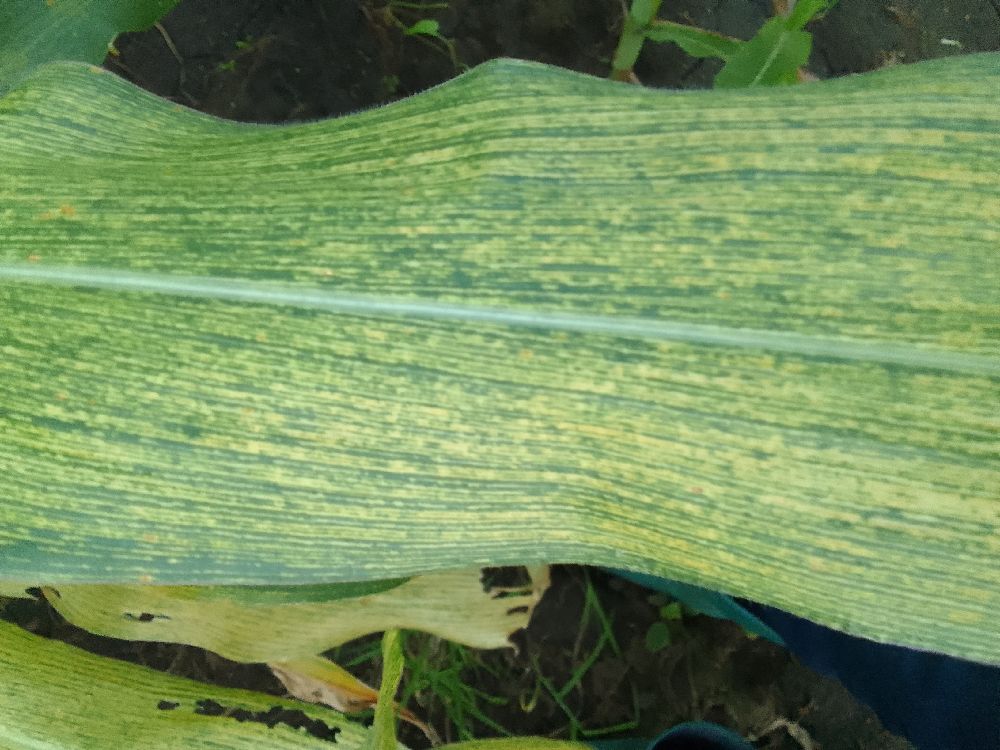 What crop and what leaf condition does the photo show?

maize, maize streak virus
